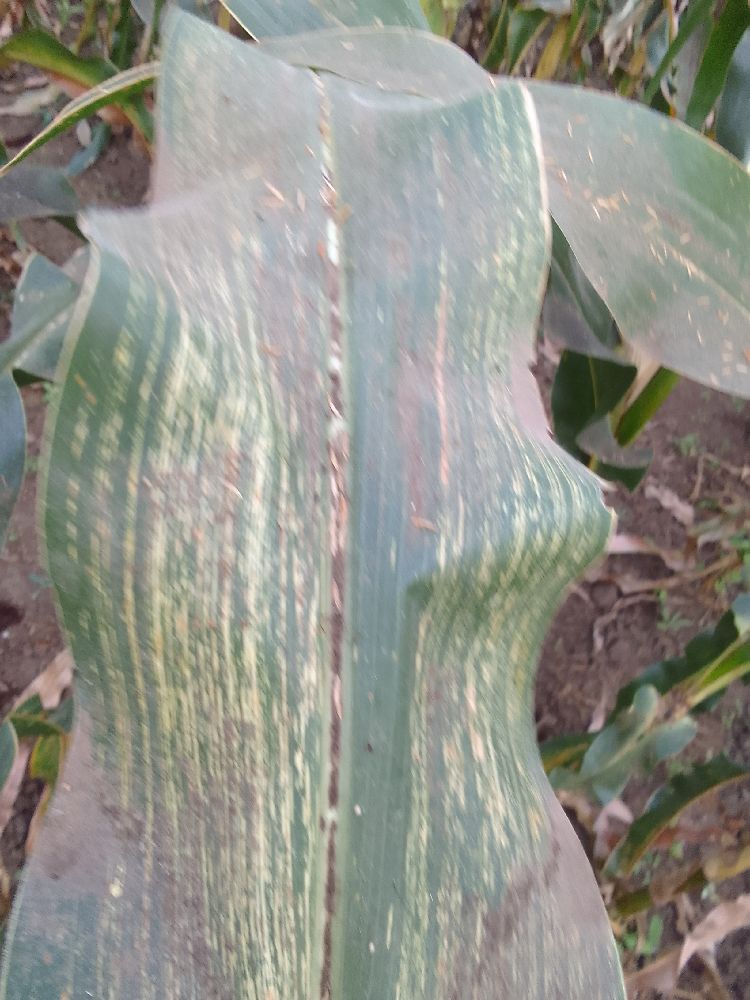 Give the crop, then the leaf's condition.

maize, maize streak virus
